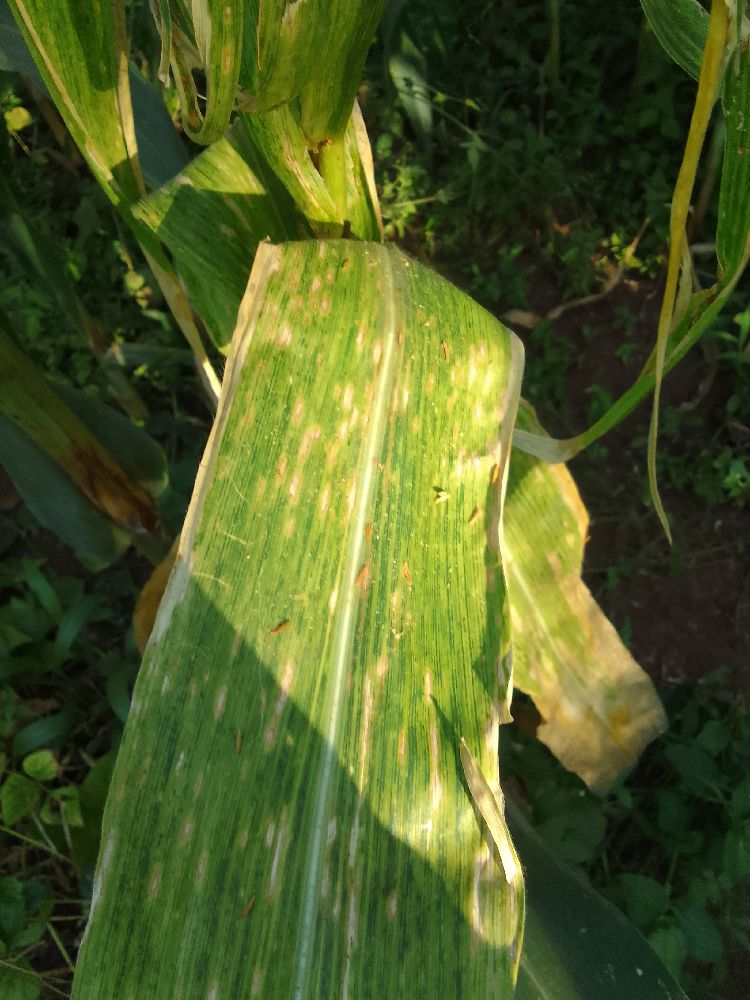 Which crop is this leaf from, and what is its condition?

maize, maize lethal necrosis
